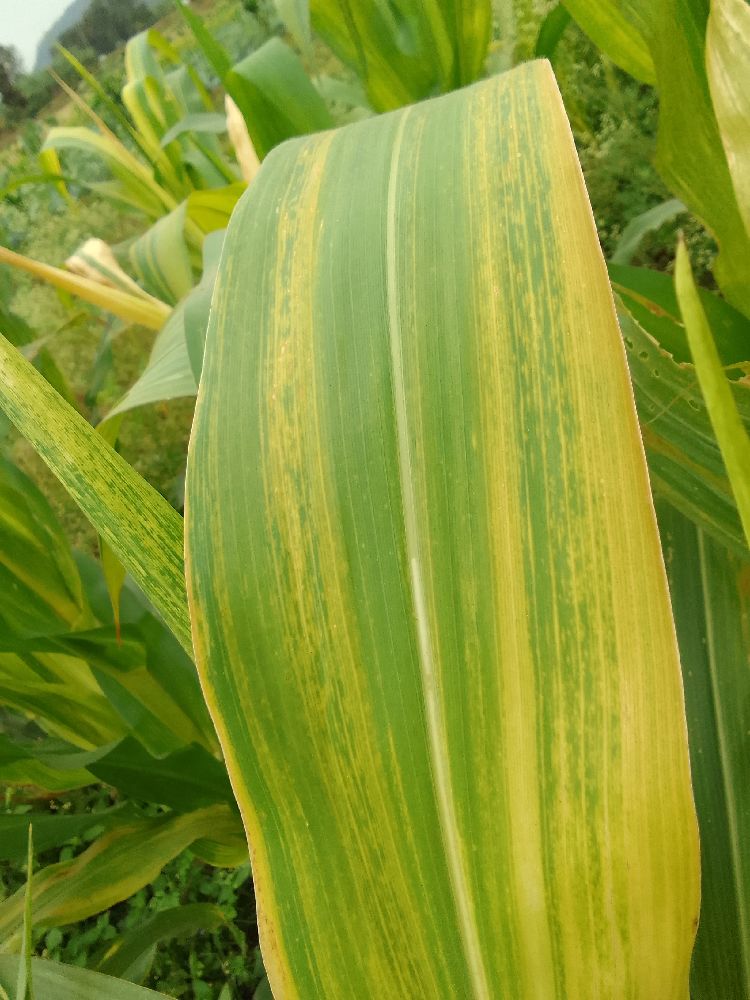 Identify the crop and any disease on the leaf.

maize, maize lethal necrosis
